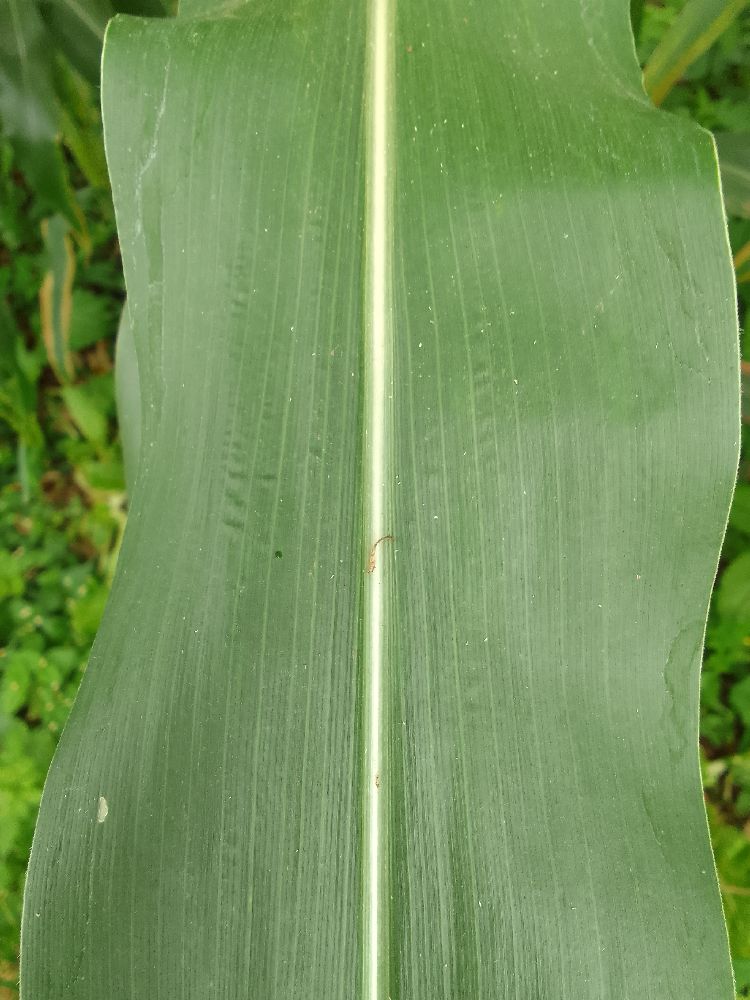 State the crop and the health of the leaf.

maize, healthy
